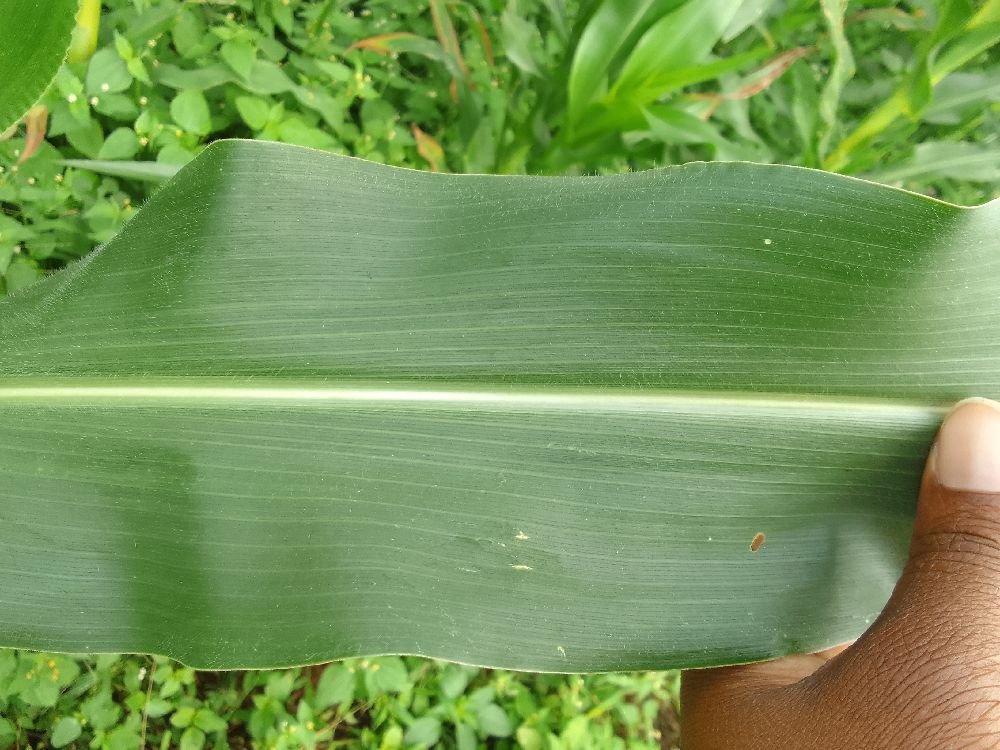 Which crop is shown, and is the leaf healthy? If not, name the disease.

maize, healthy
